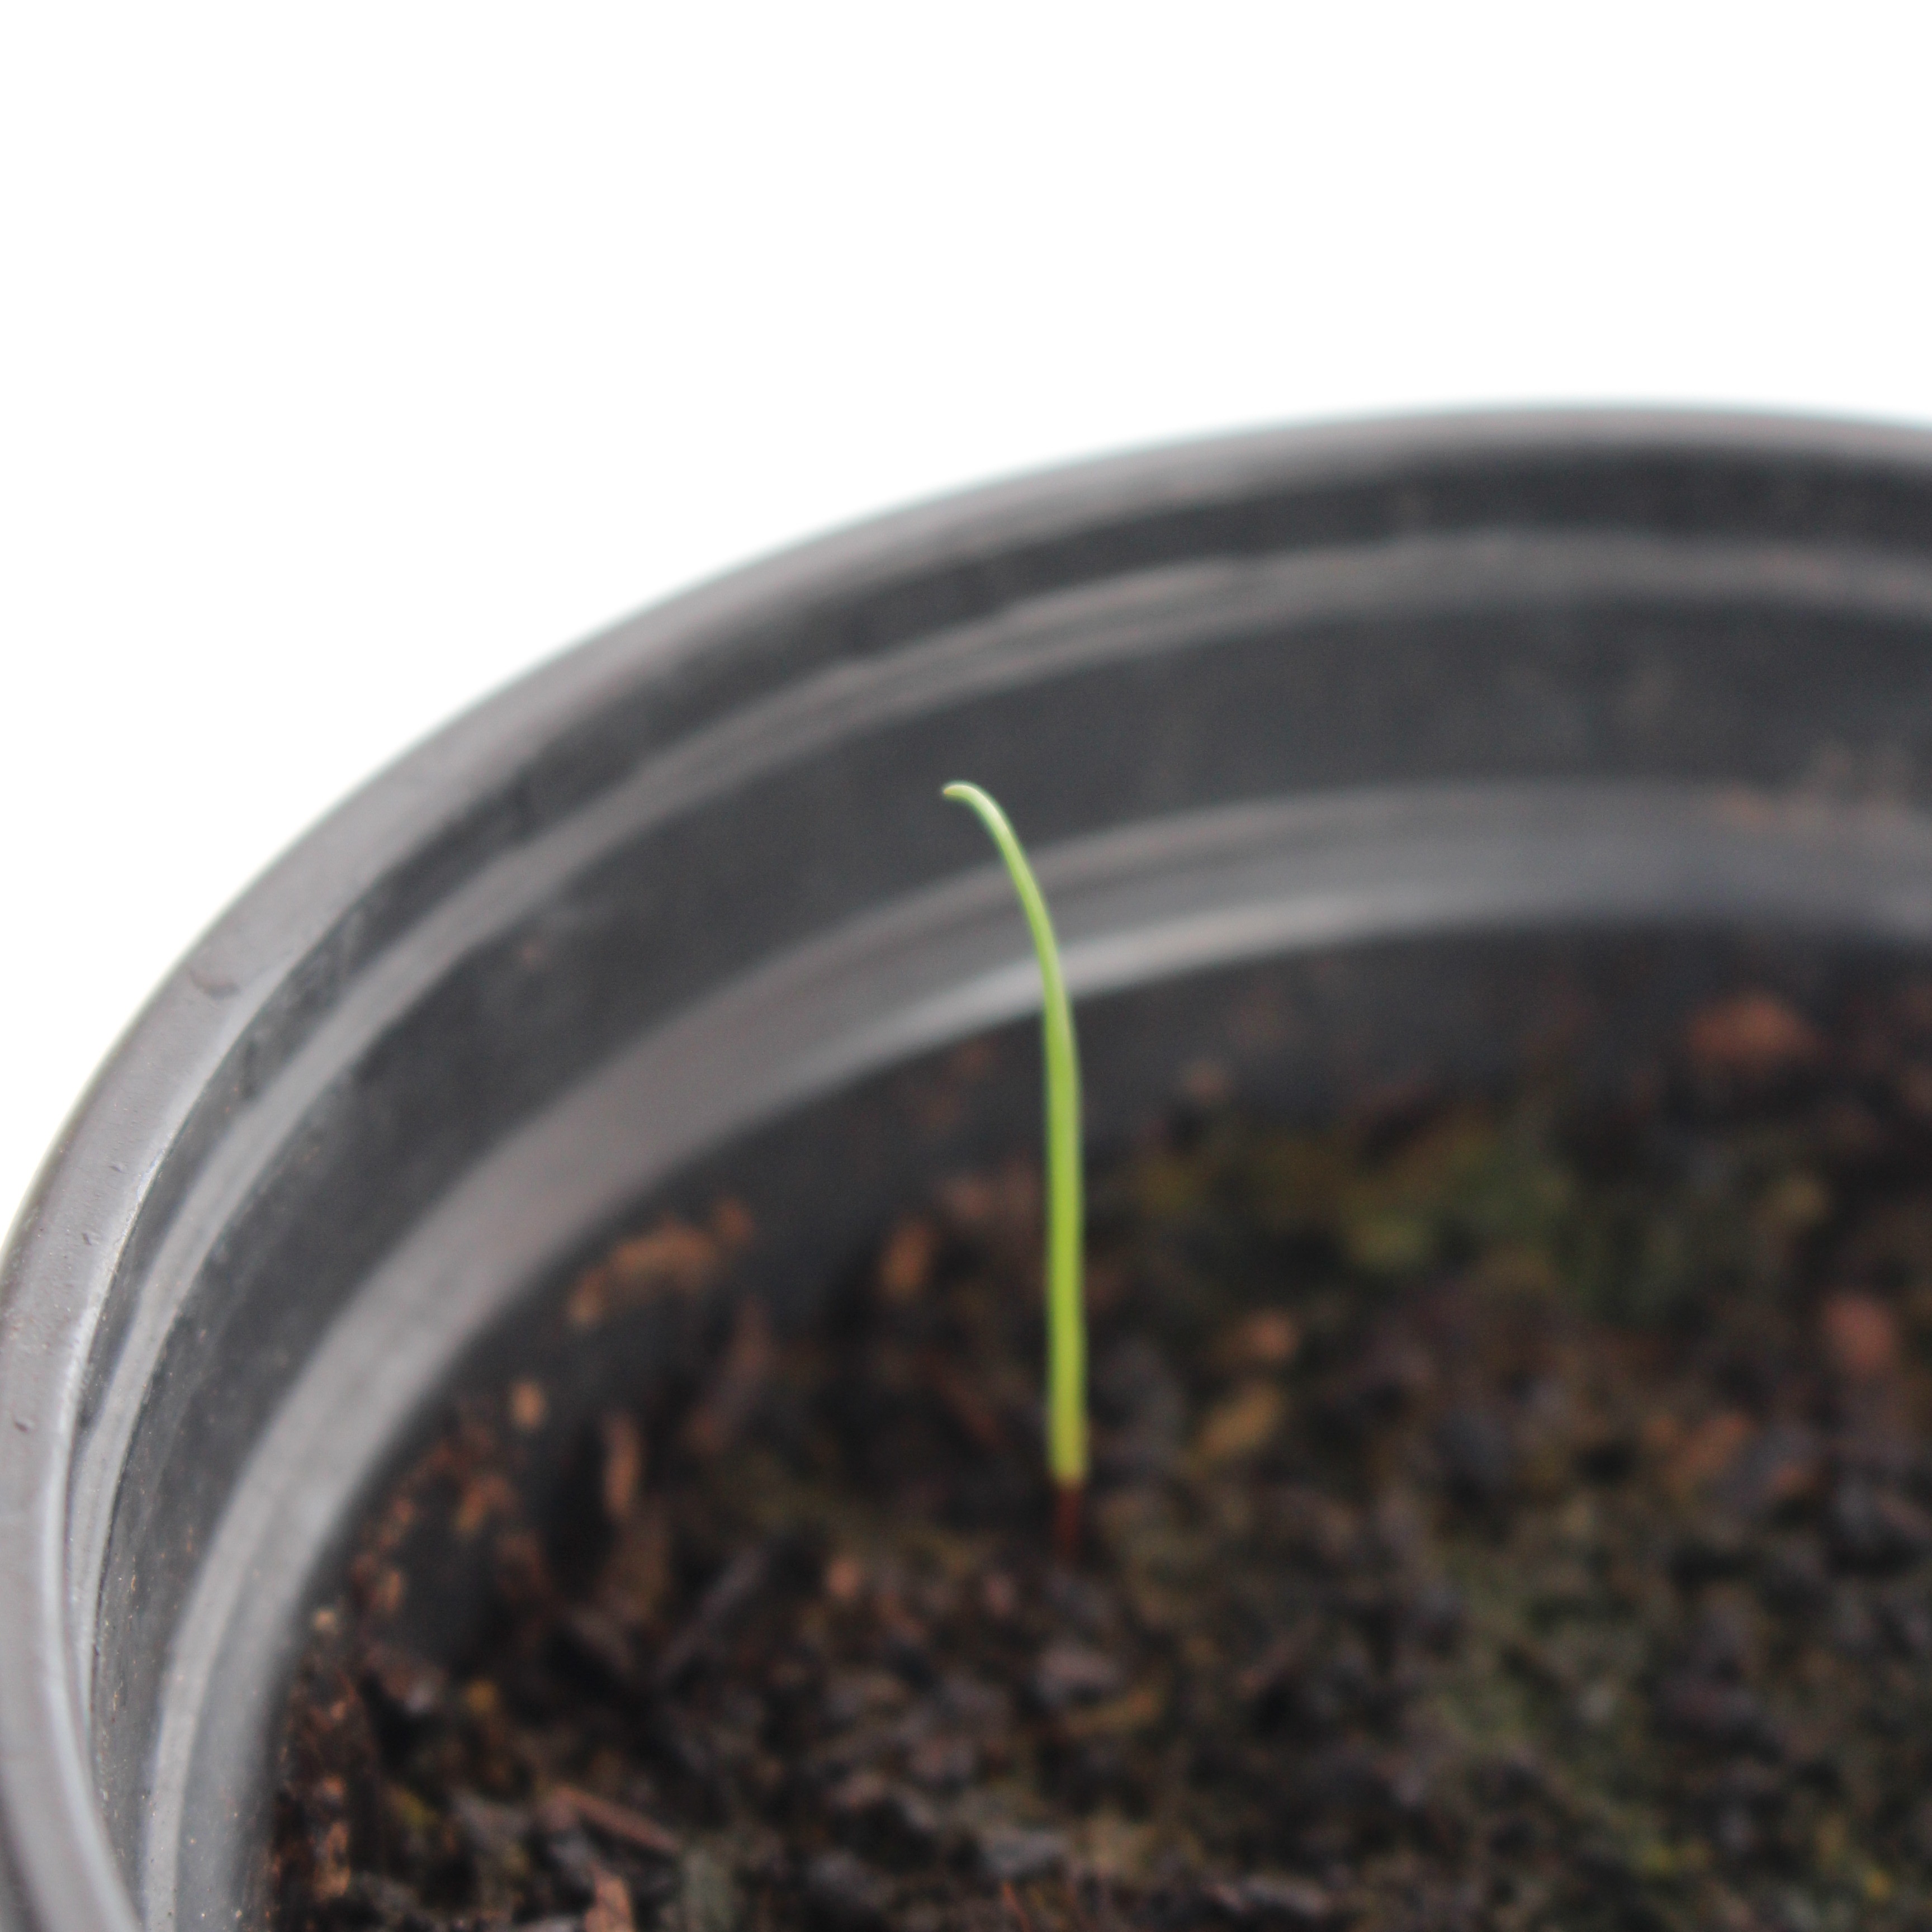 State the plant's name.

Lolium multiflorum
